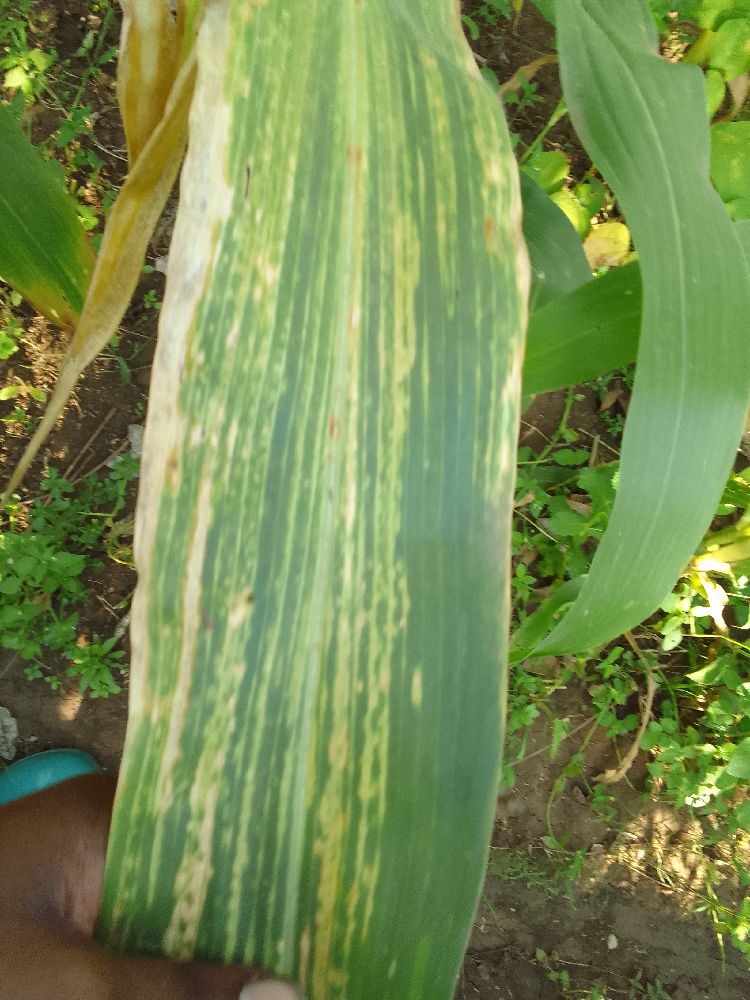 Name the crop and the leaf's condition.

maize, maize lethal necrosis
